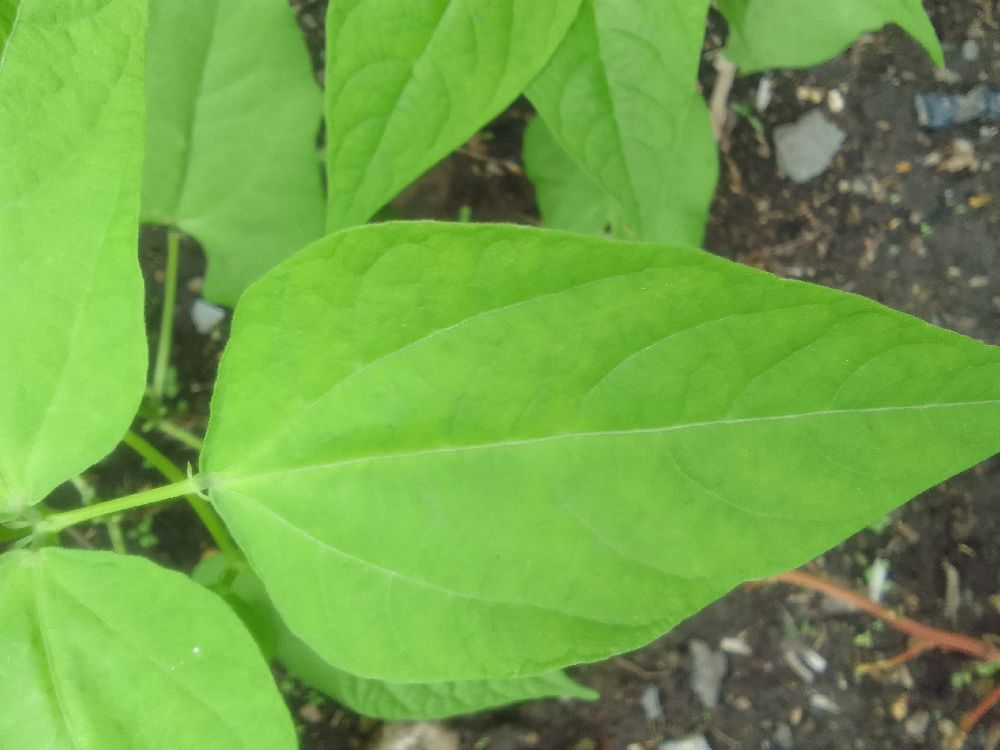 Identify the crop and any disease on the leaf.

common bean, healthy
